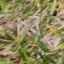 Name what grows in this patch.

grass
